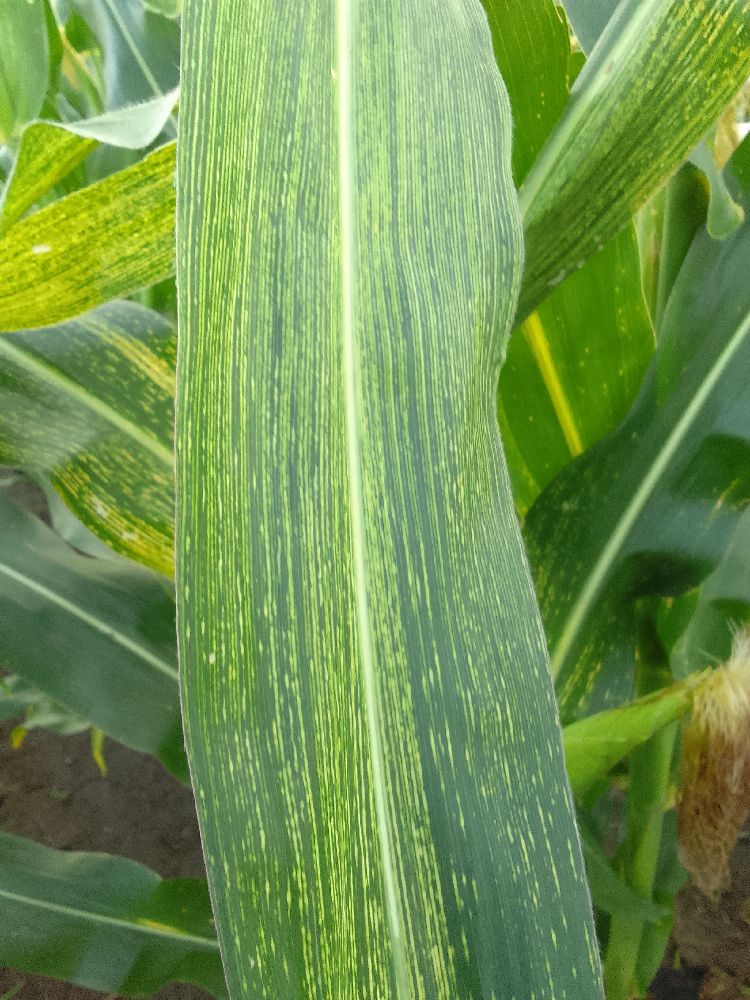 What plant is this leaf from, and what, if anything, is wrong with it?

maize, maize streak virus
